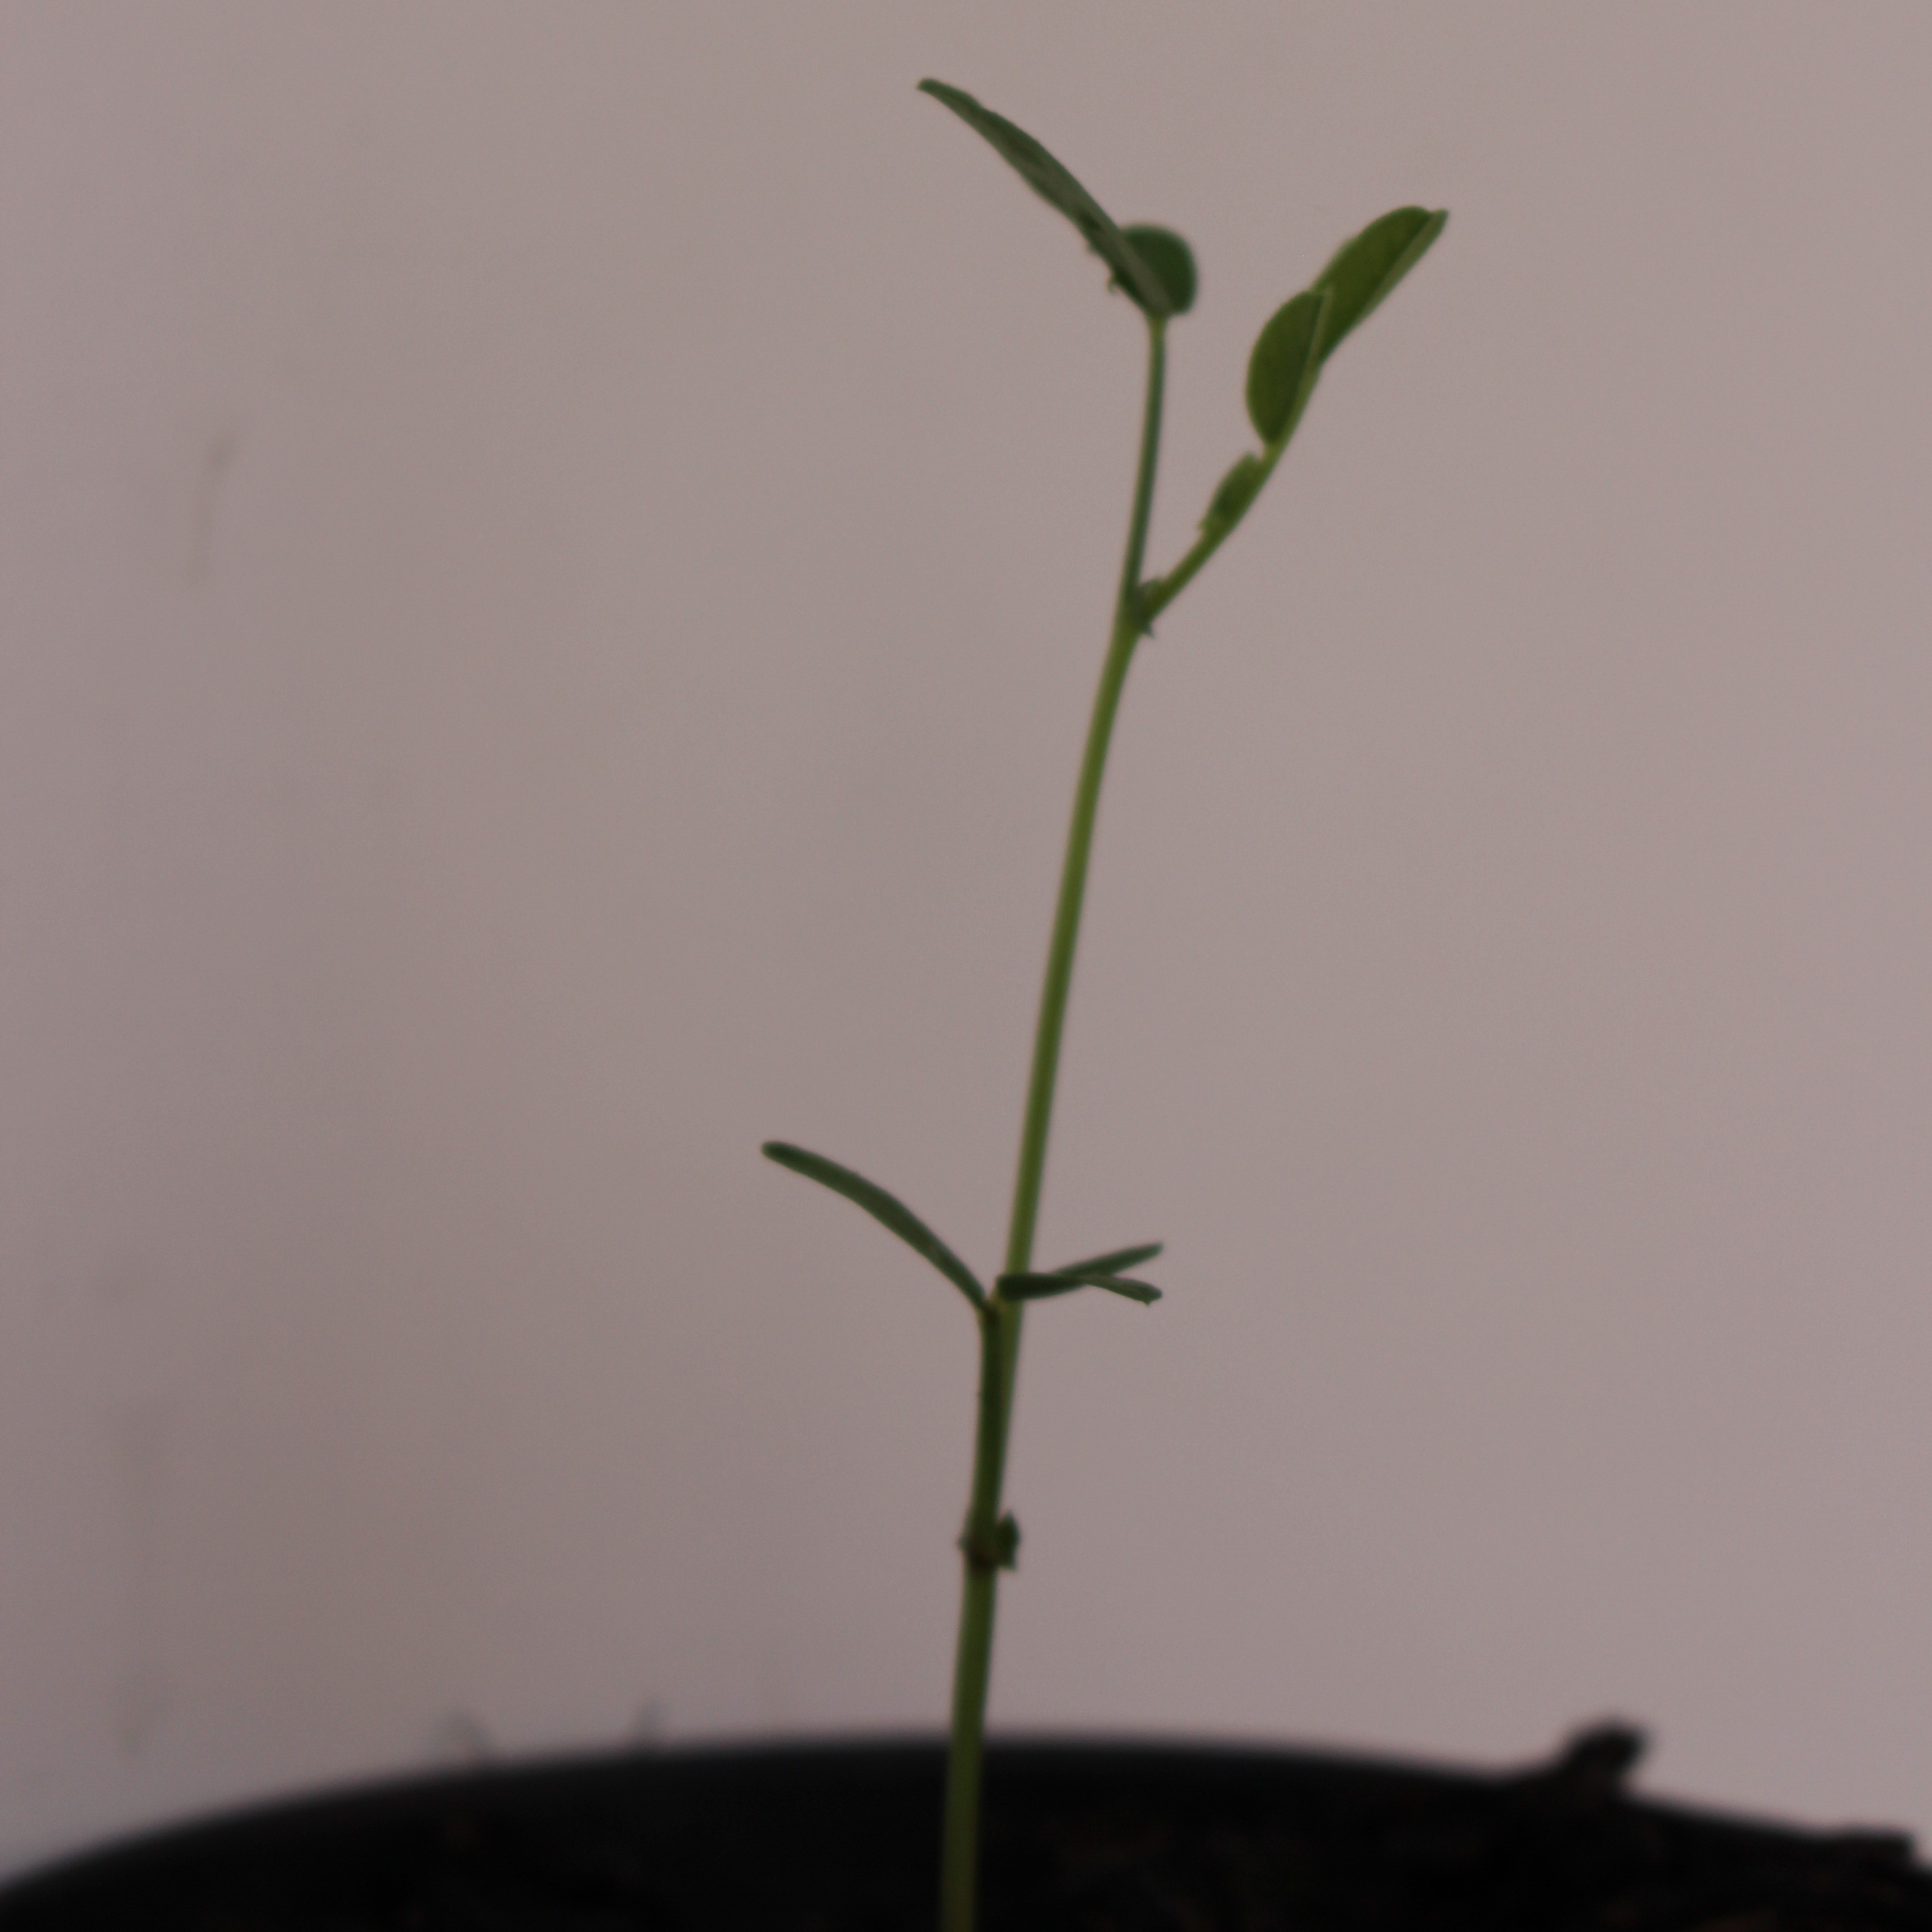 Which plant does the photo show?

Vicia sativa
